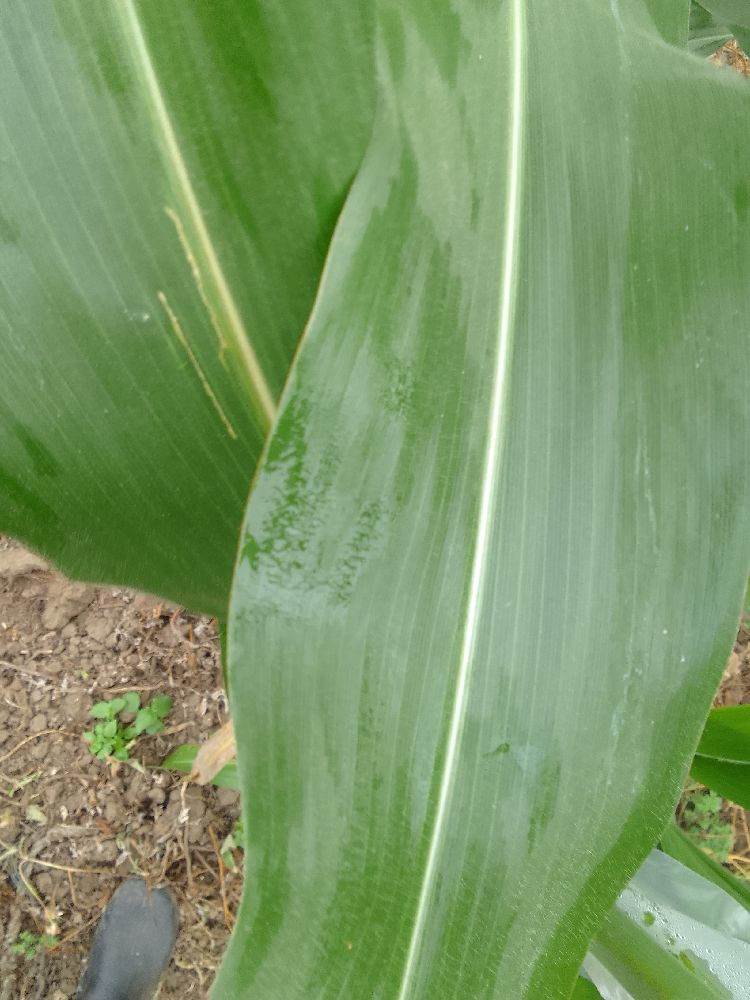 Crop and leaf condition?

maize, healthy
